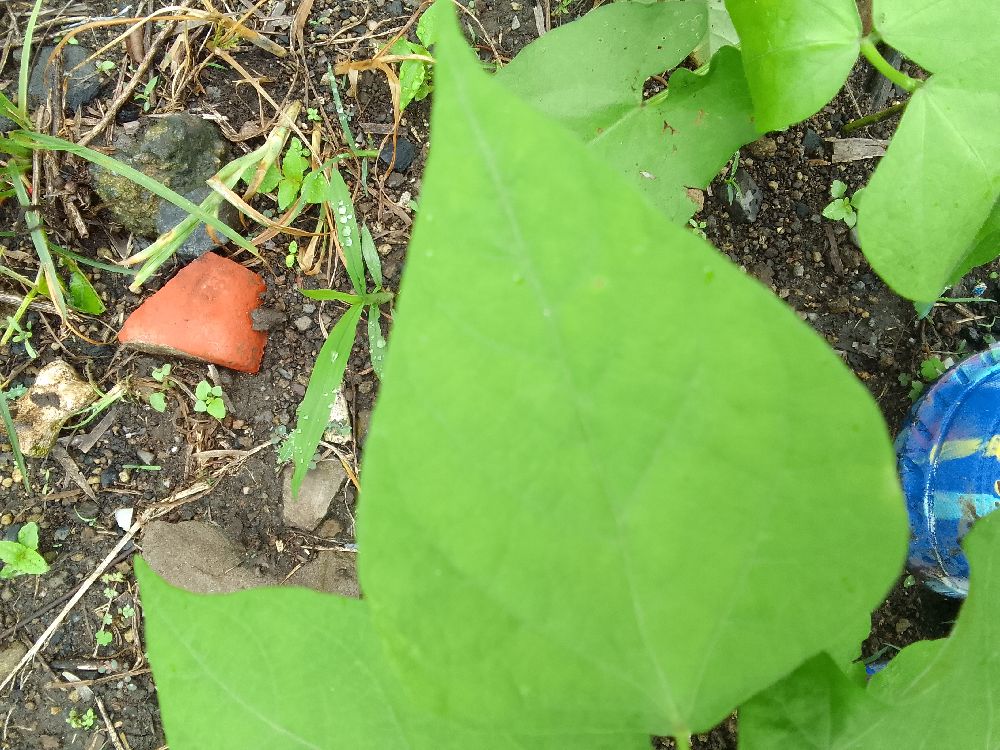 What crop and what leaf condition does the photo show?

common bean, healthy
